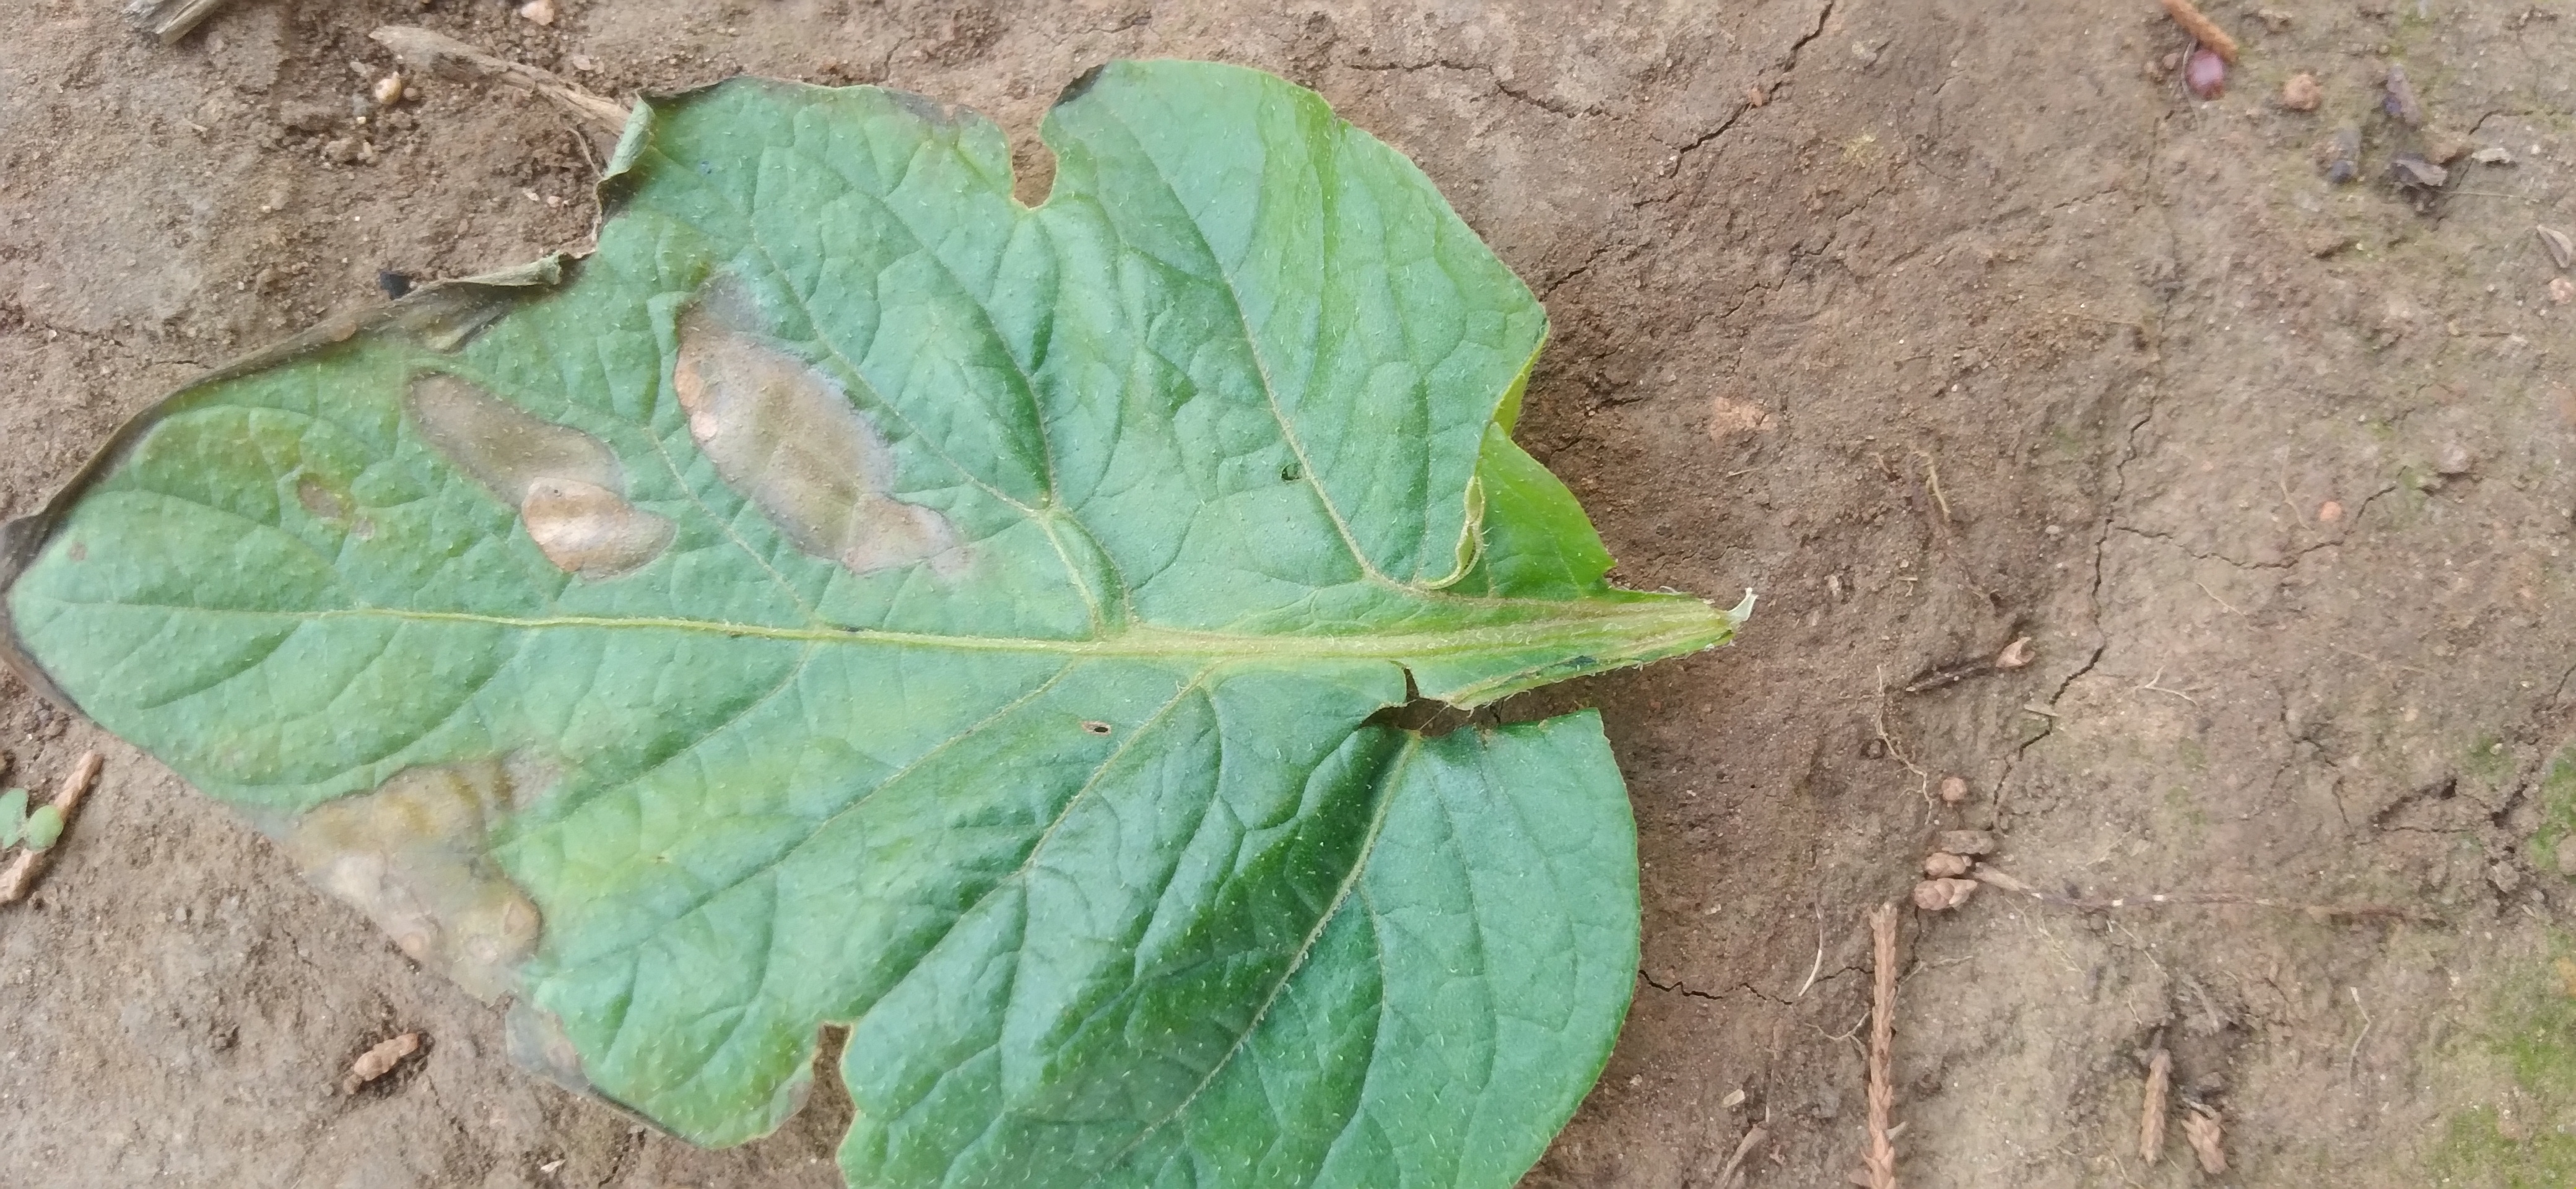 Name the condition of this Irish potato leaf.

early blight
